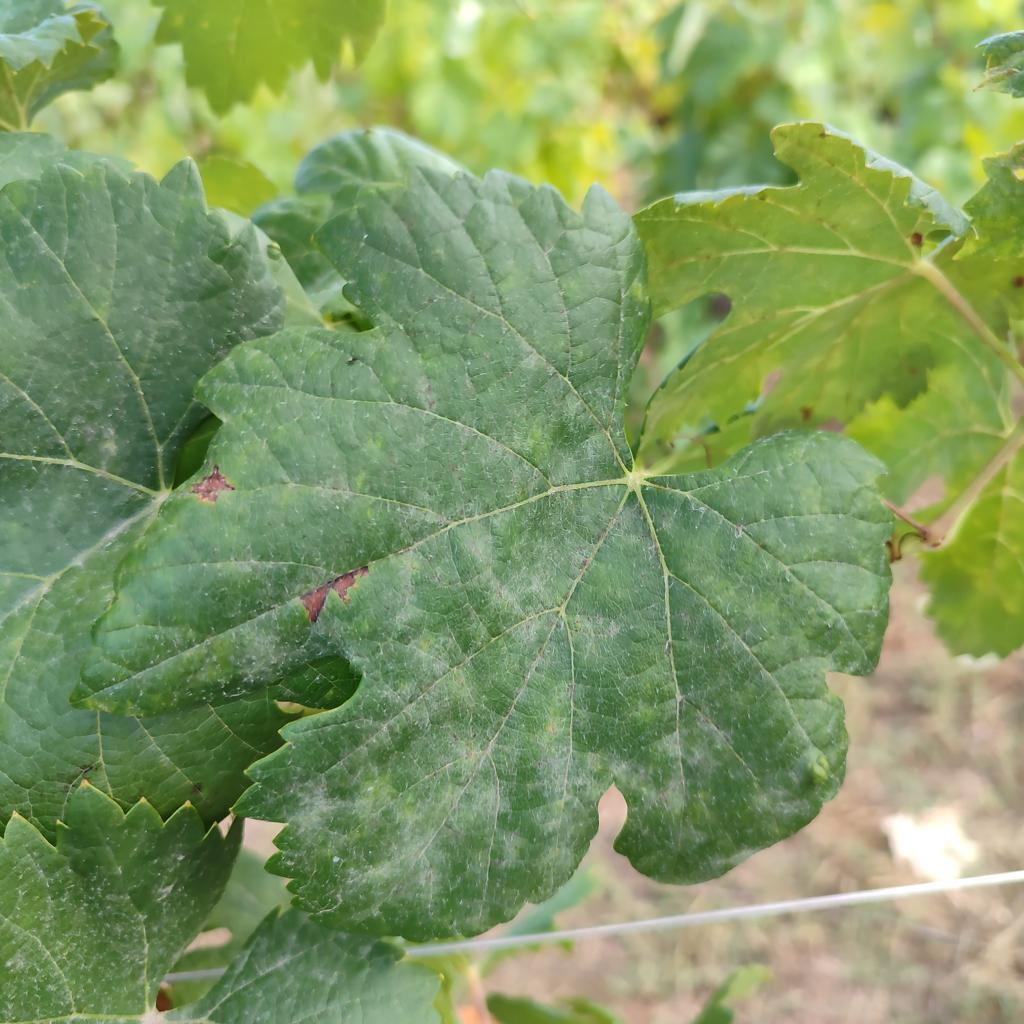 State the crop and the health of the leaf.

grapevine, powdery mildew
